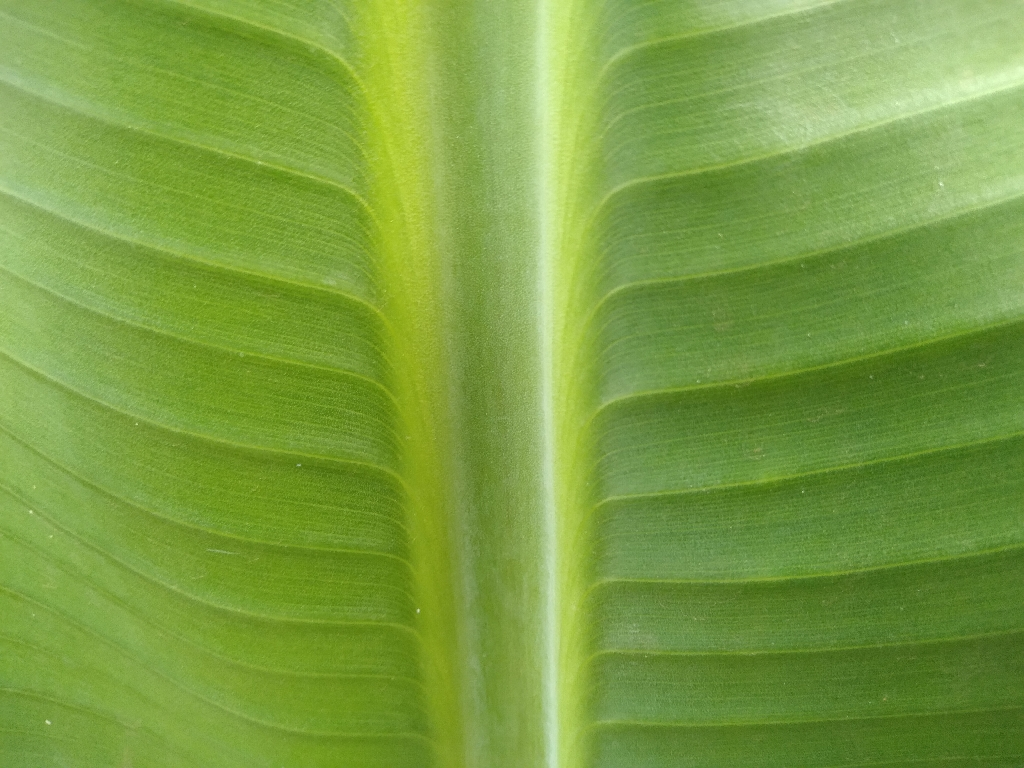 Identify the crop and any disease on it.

banana, healthy
